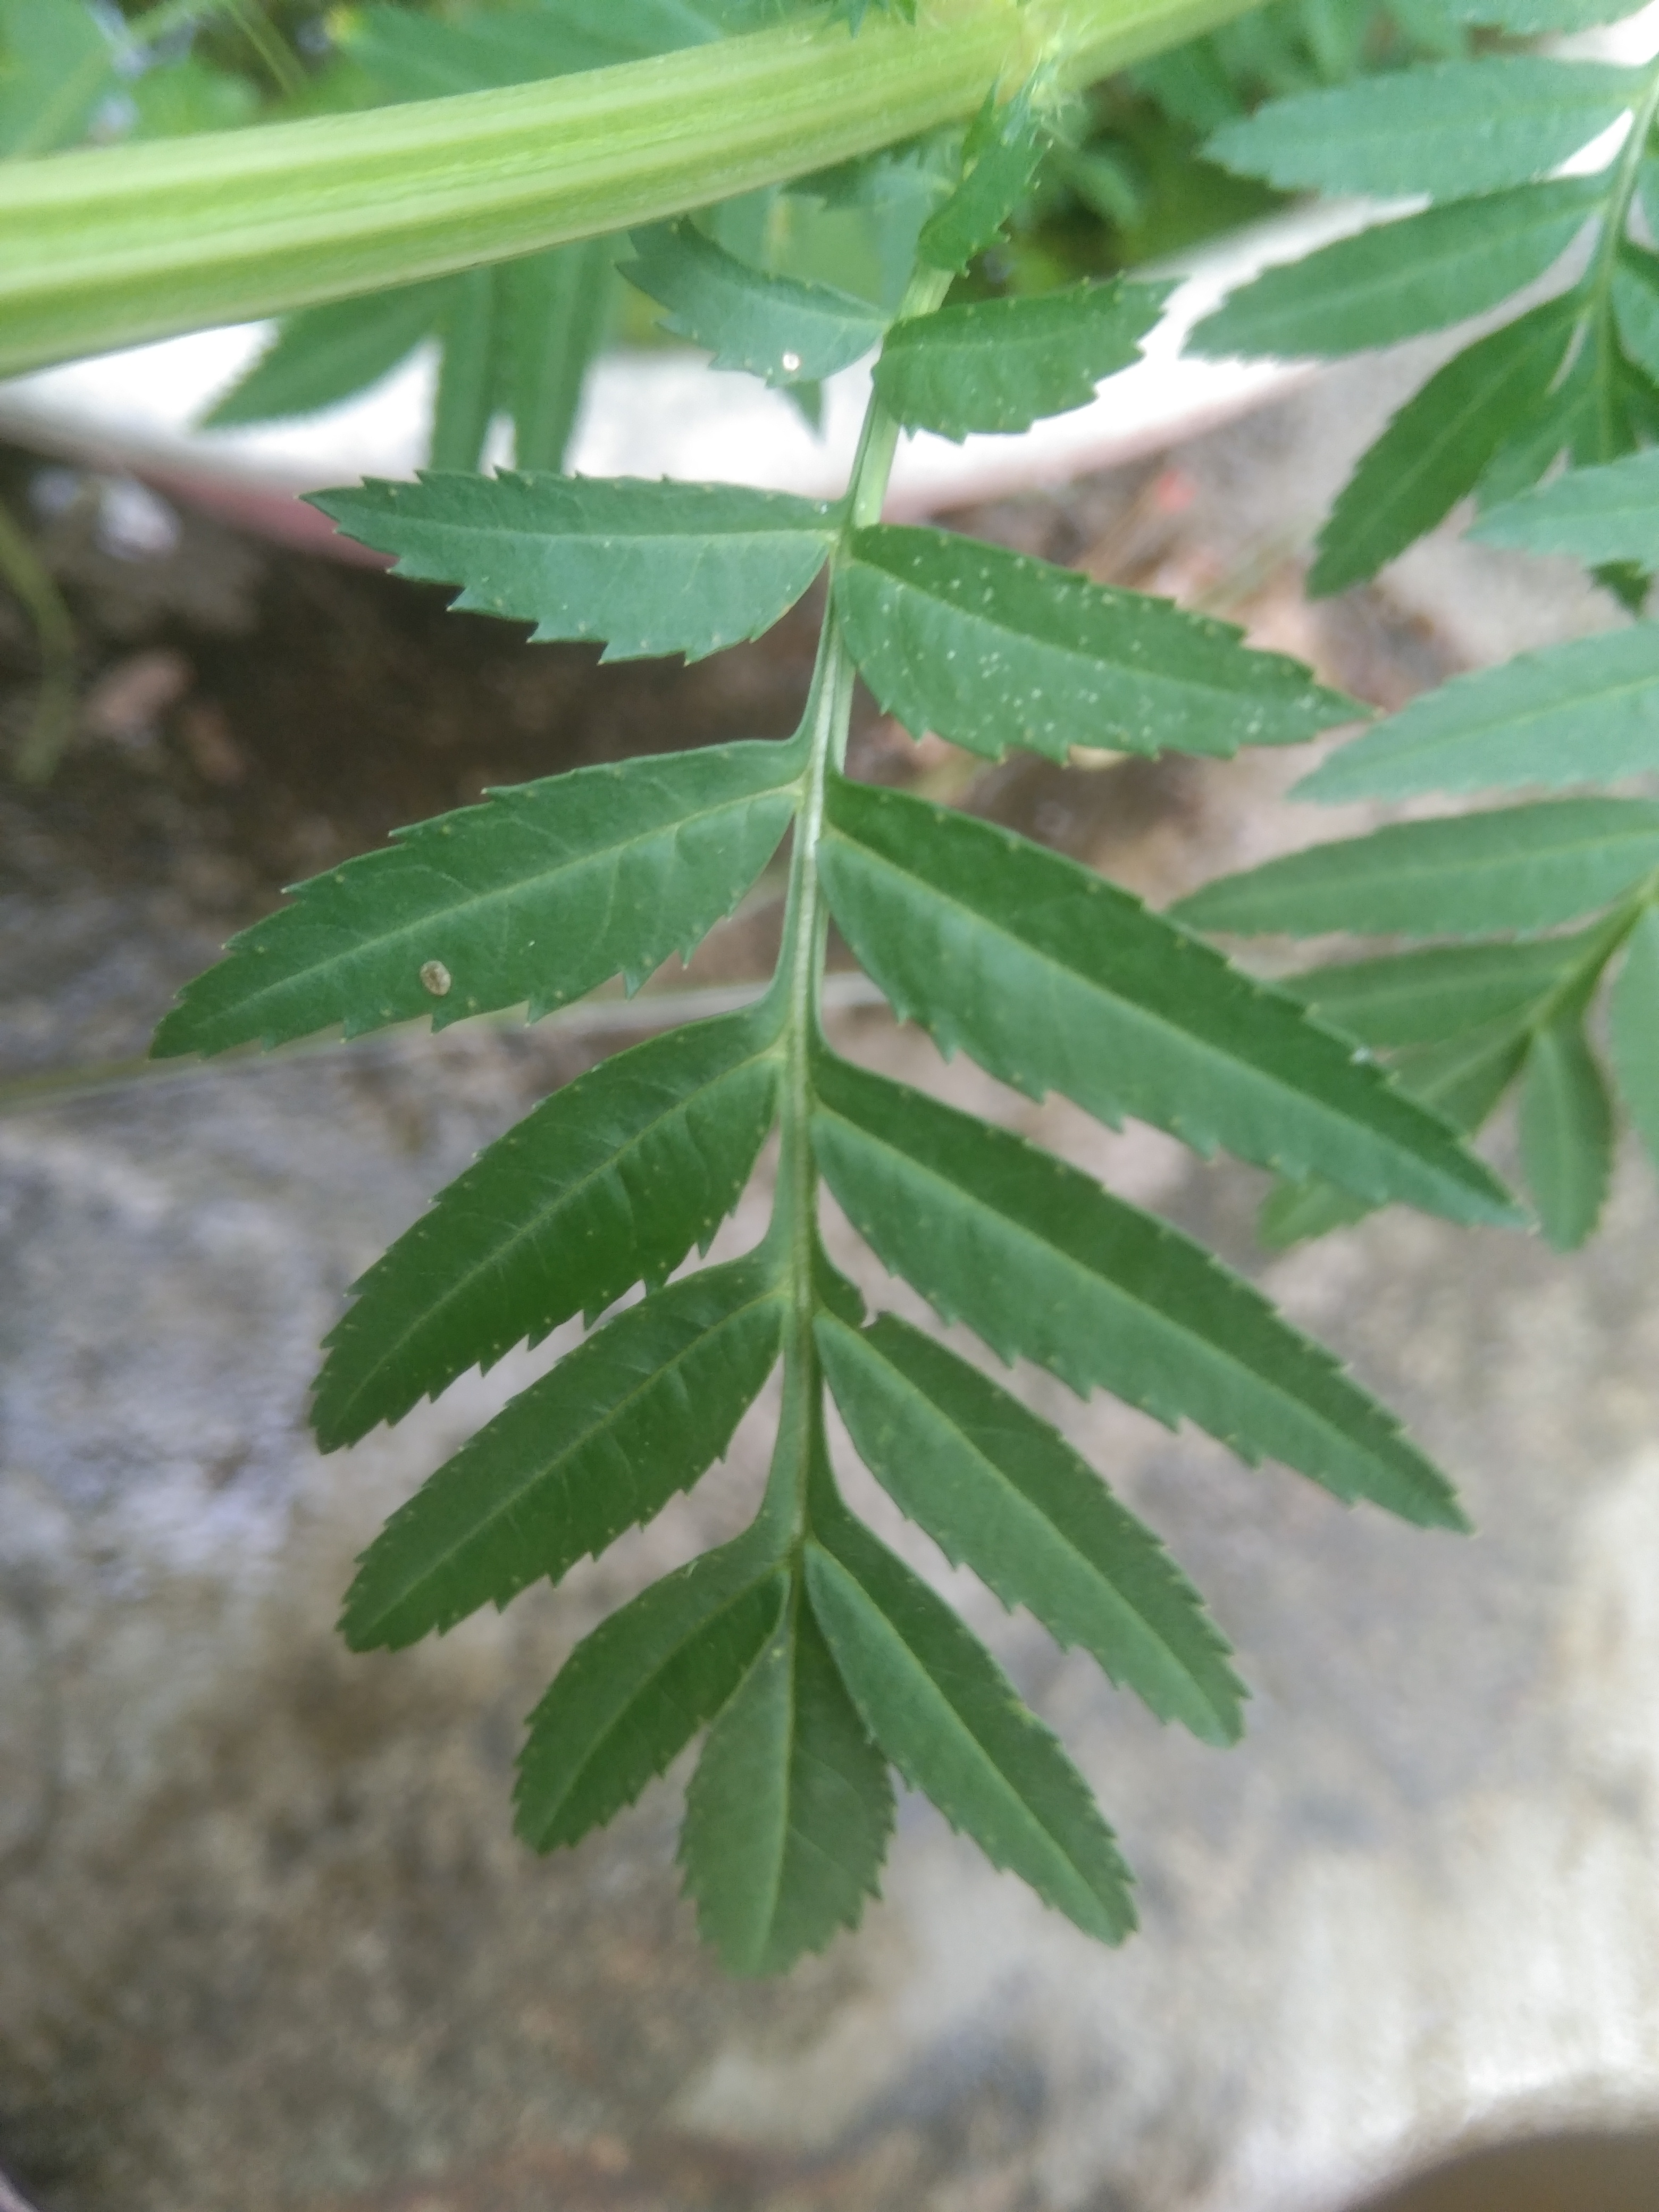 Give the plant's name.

marigold
